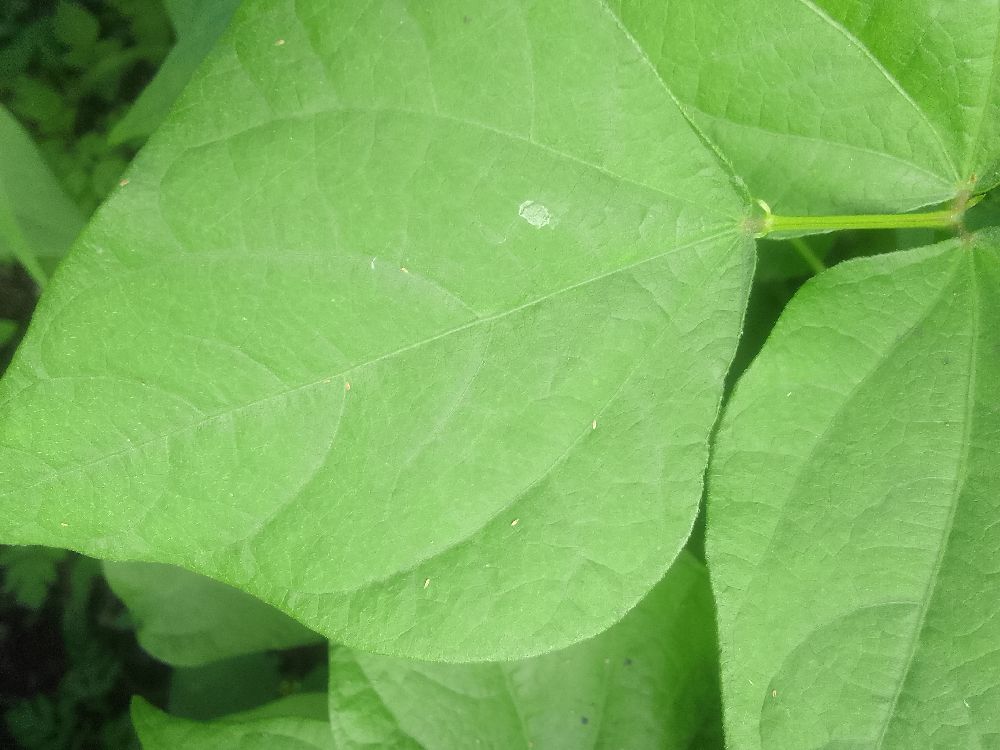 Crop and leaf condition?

common bean, healthy
